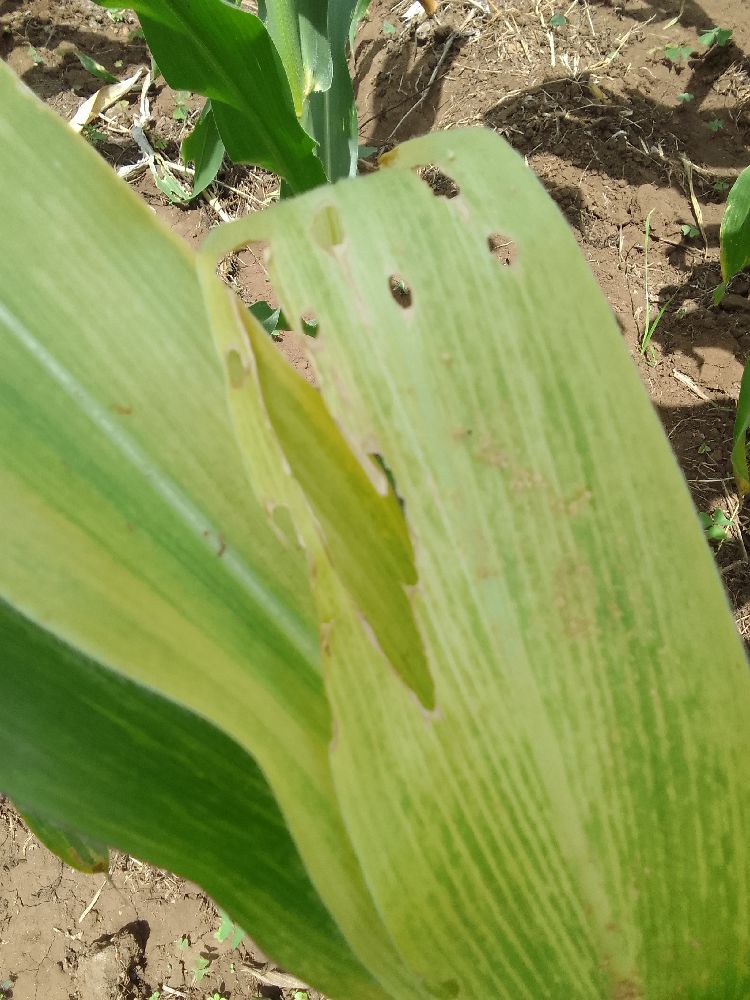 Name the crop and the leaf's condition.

maize, maize lethal necrosis
